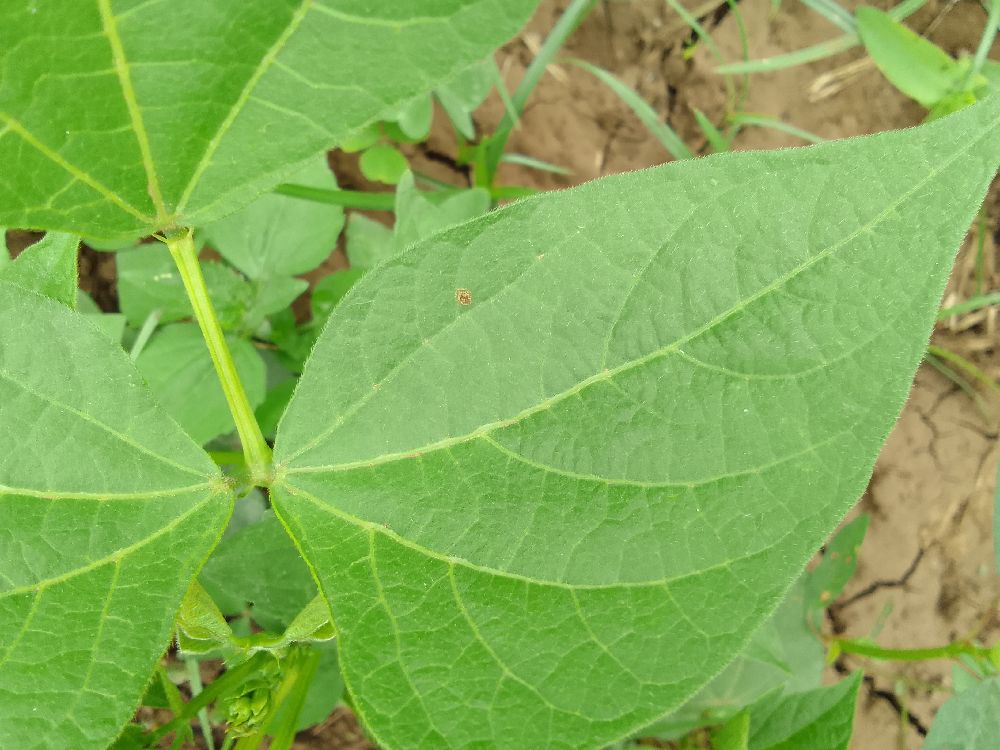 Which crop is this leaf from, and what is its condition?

common bean, healthy
